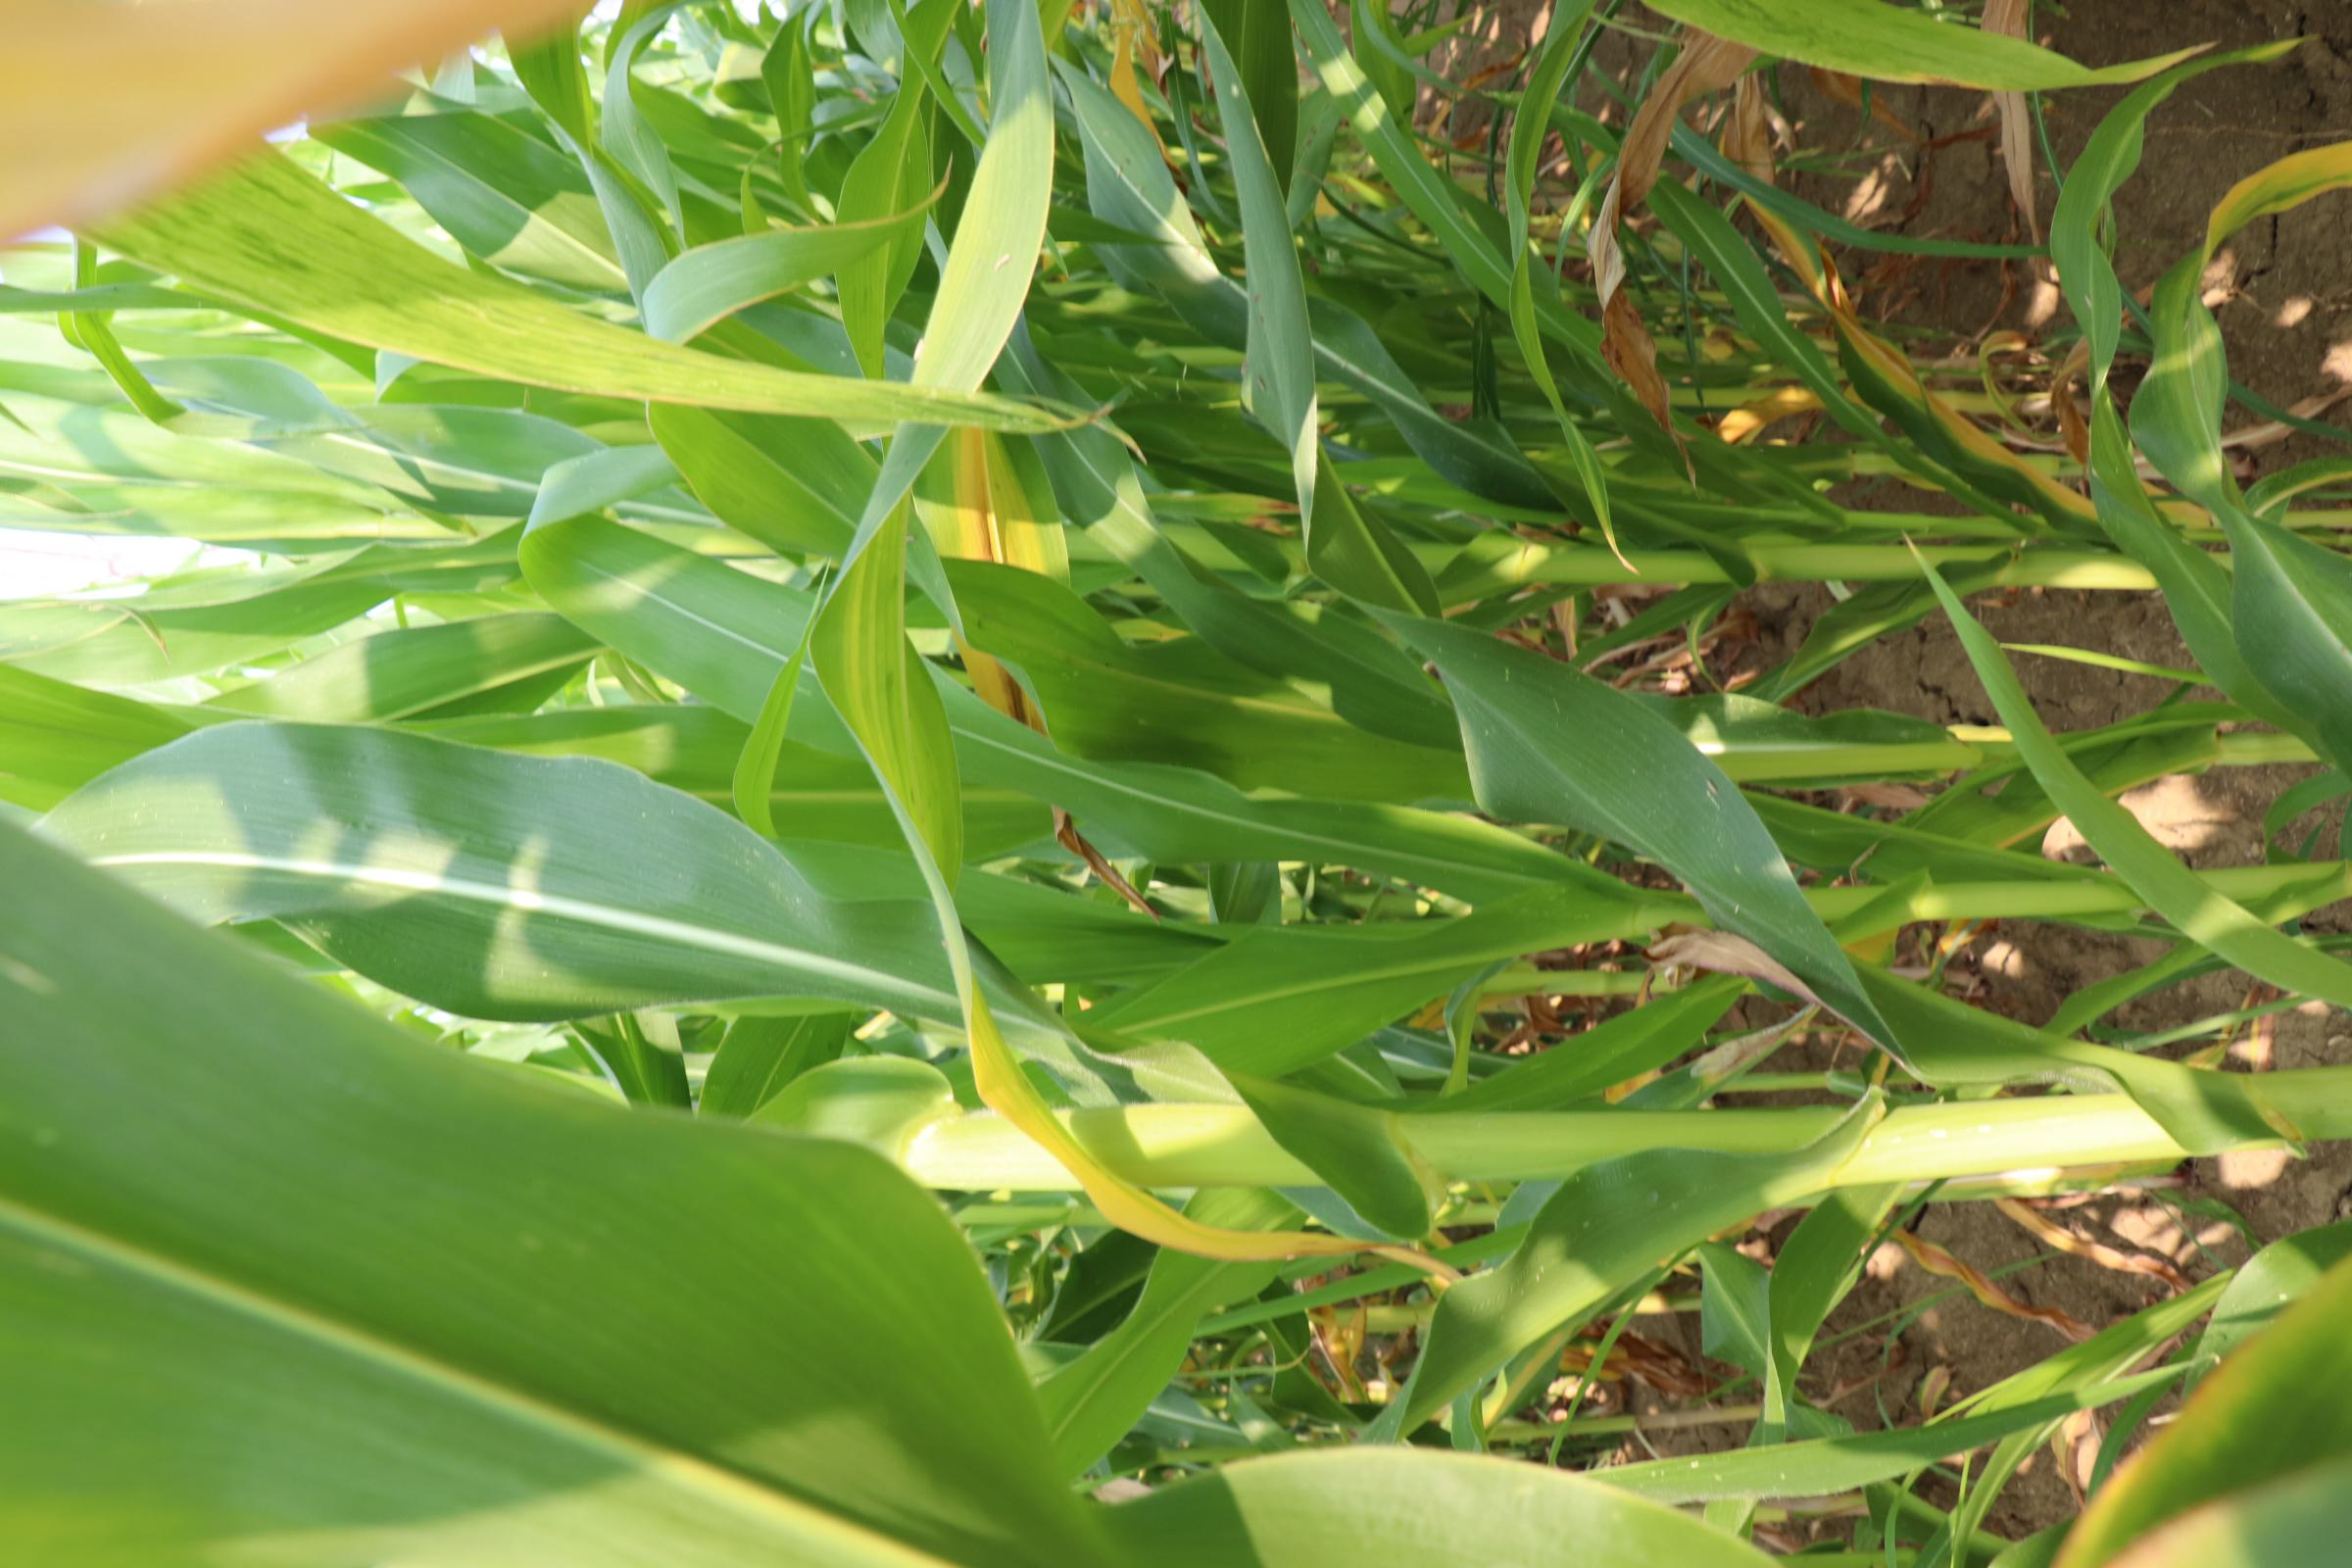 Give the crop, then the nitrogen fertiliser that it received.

maize, reduced nitrogen fertilisation
